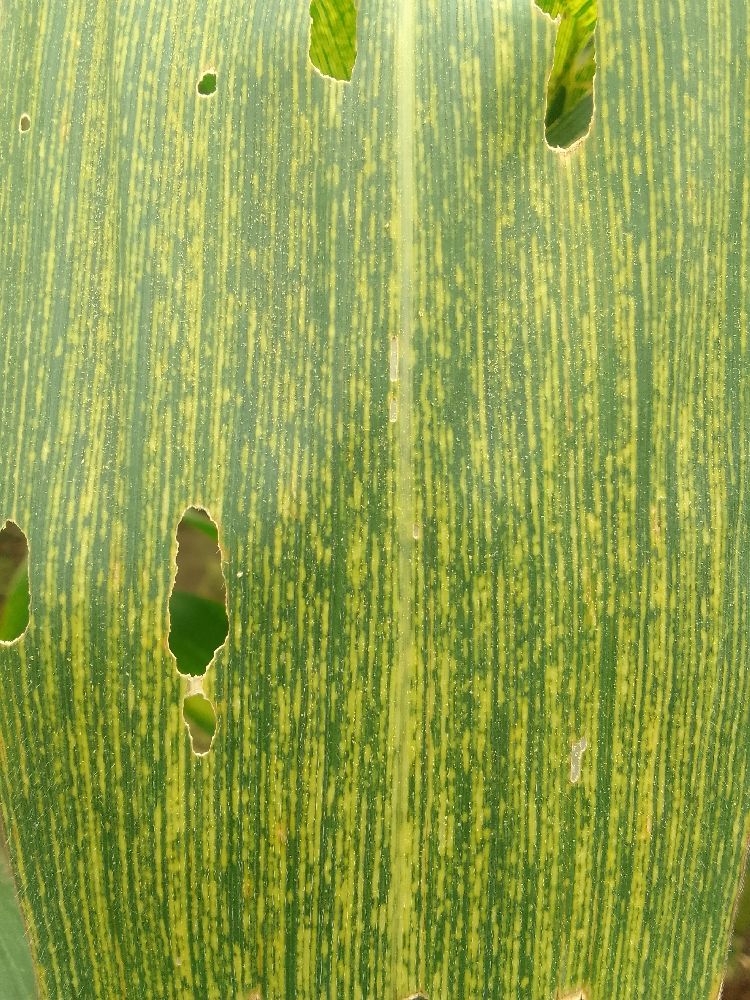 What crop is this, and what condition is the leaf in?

maize, maize streak virus
